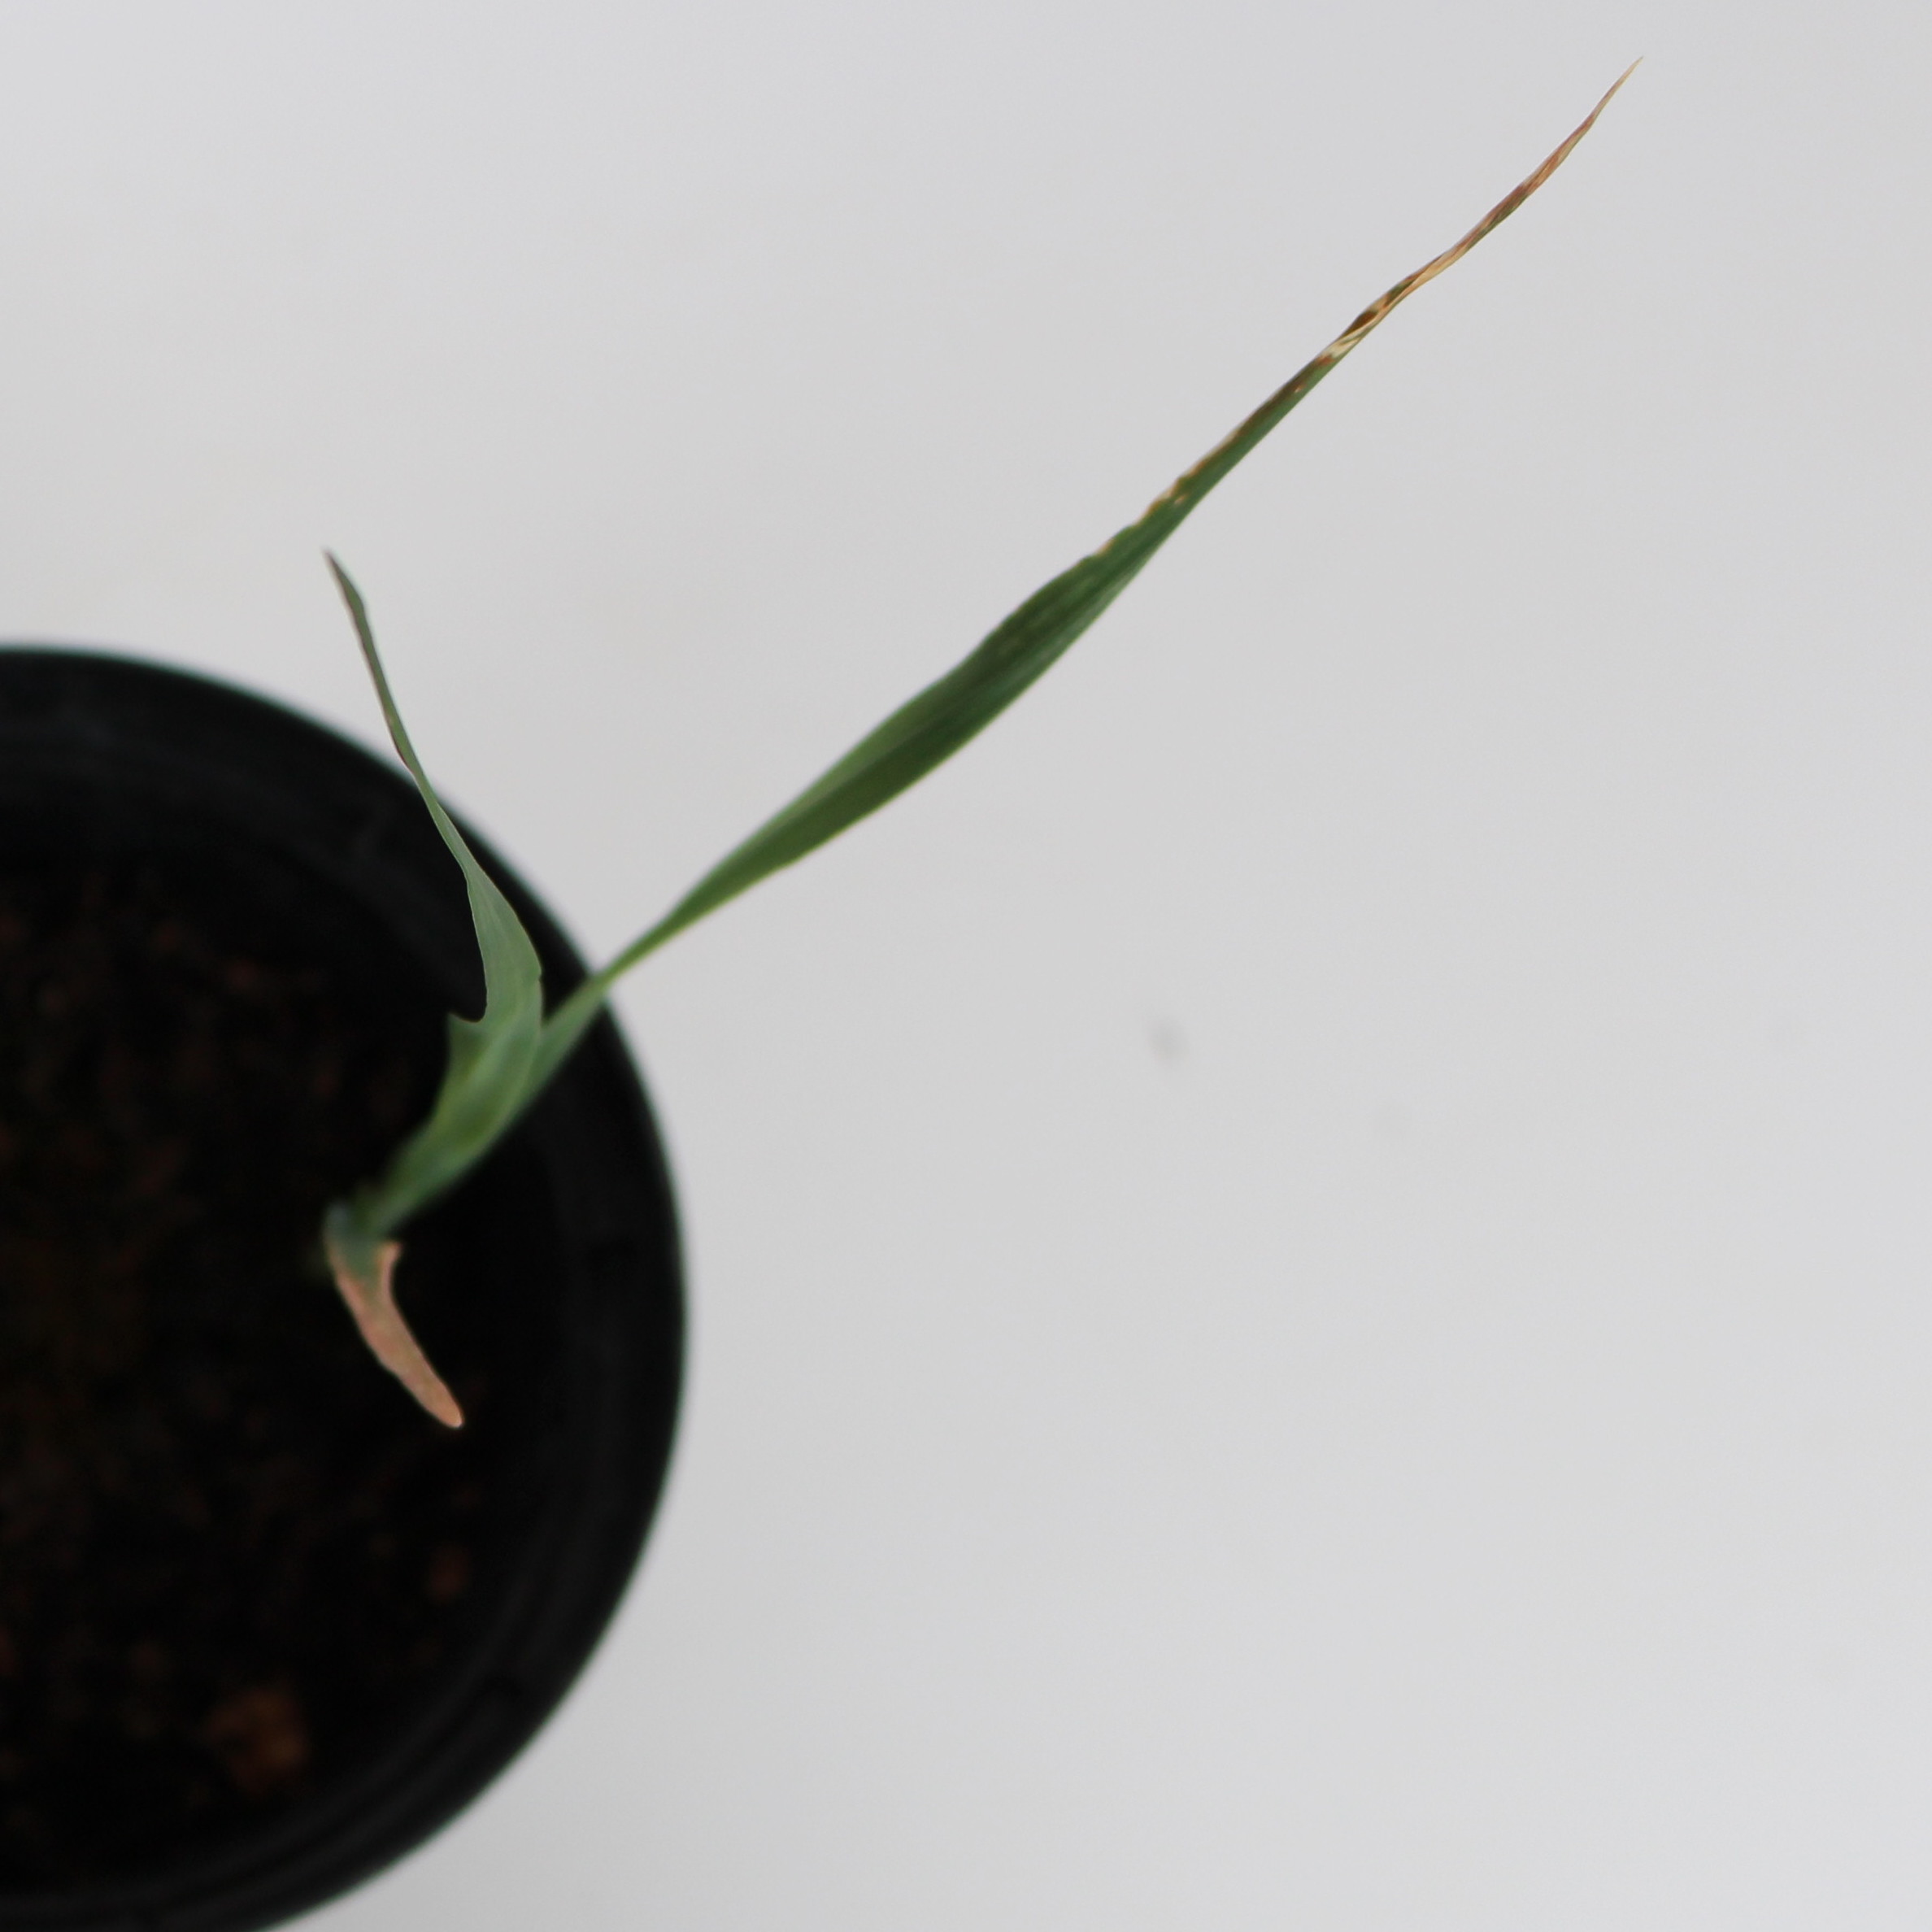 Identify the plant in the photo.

Avena sterilis
